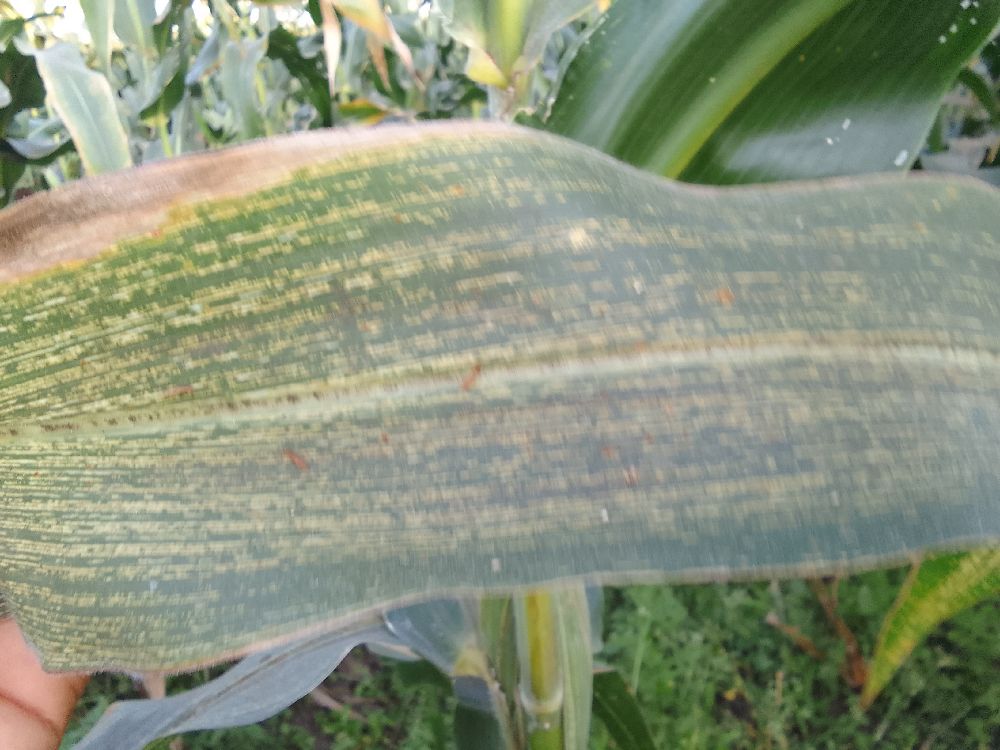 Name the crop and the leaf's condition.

maize, maize streak virus
